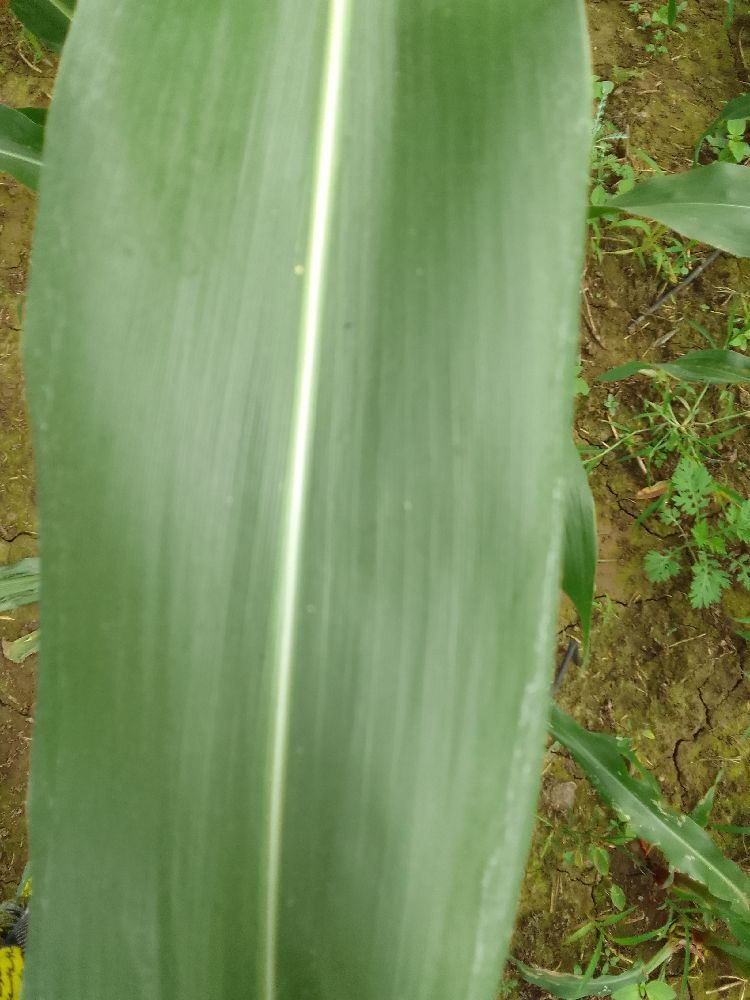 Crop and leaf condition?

maize, healthy
